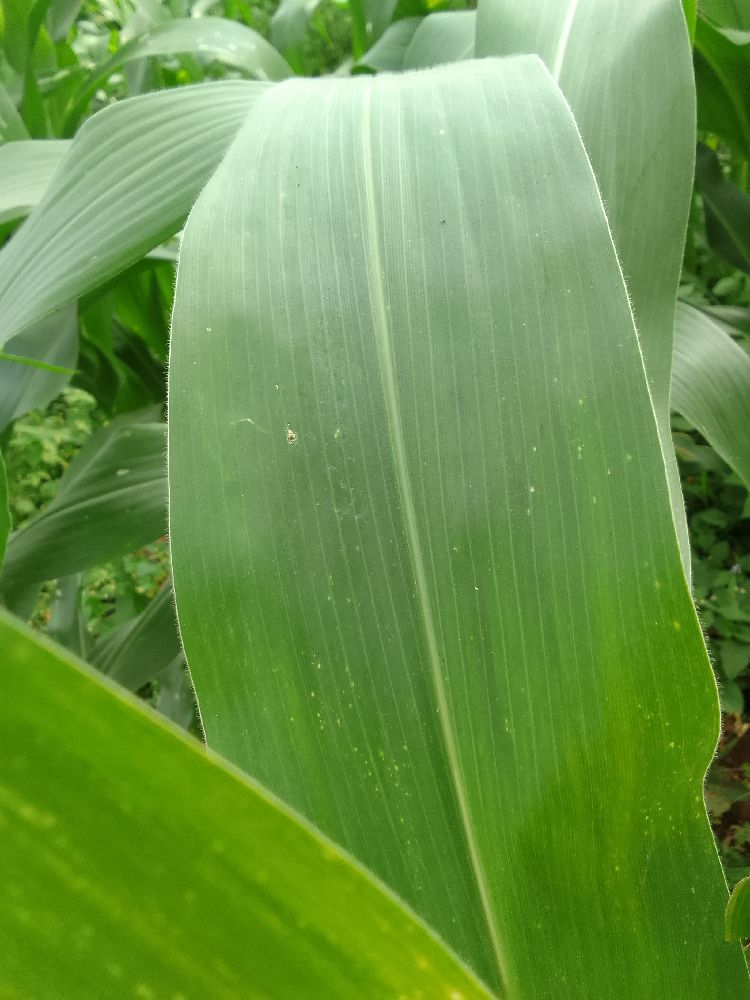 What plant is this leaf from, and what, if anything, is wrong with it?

maize, healthy
